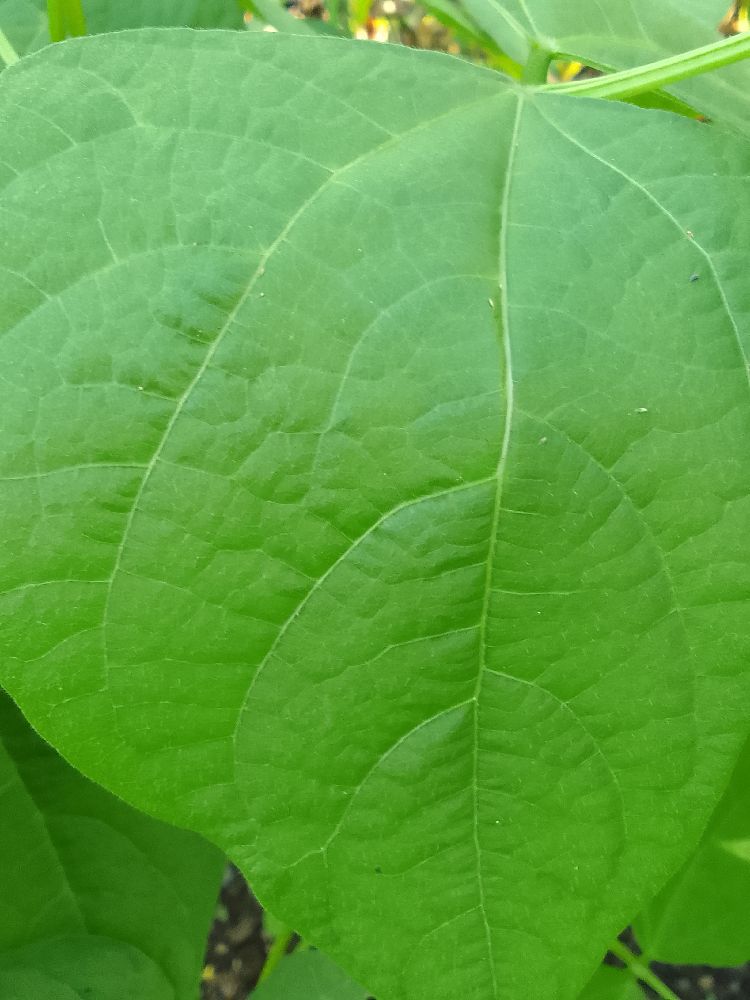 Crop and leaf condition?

common bean, healthy
